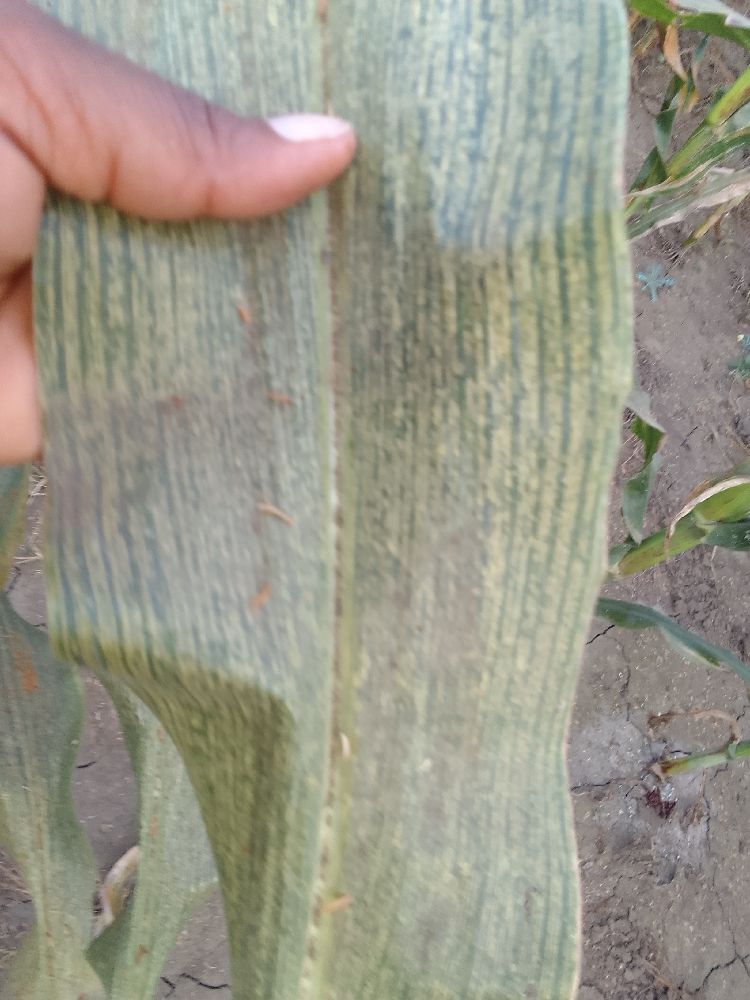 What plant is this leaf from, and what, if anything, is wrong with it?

maize, maize streak virus
